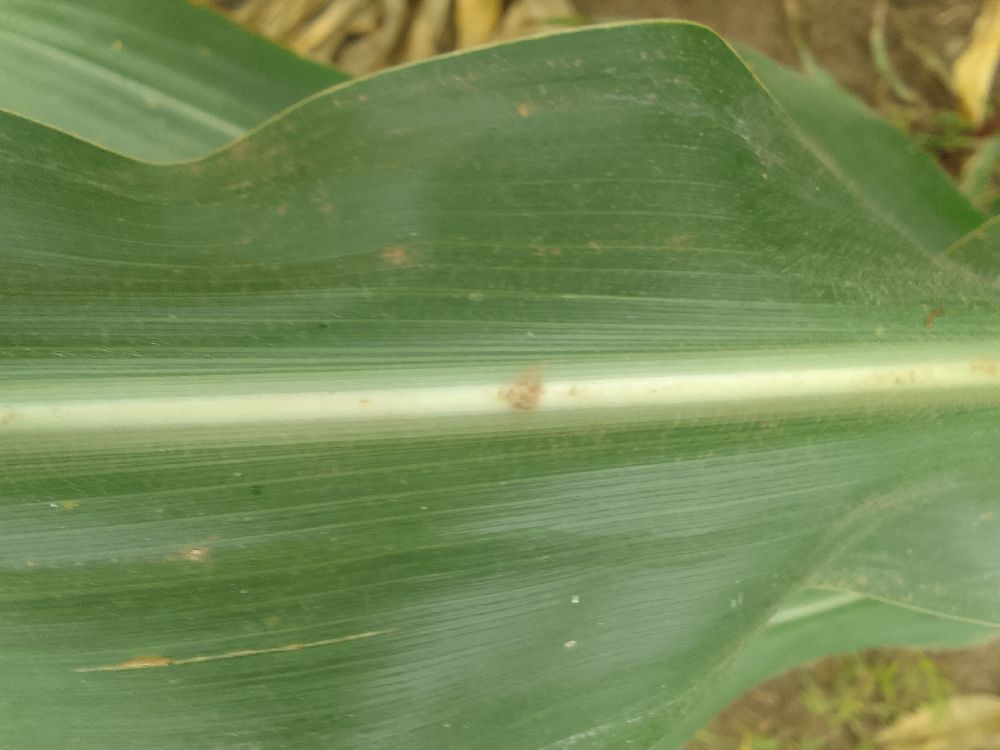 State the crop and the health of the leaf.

maize, healthy
